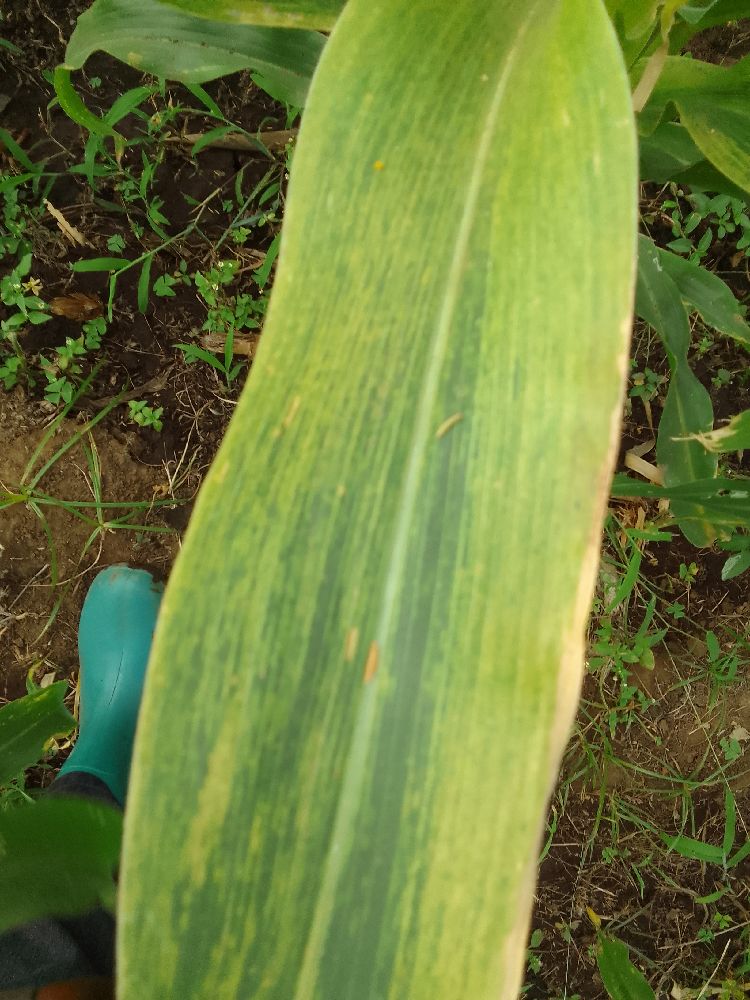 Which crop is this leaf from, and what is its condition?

maize, maize lethal necrosis
